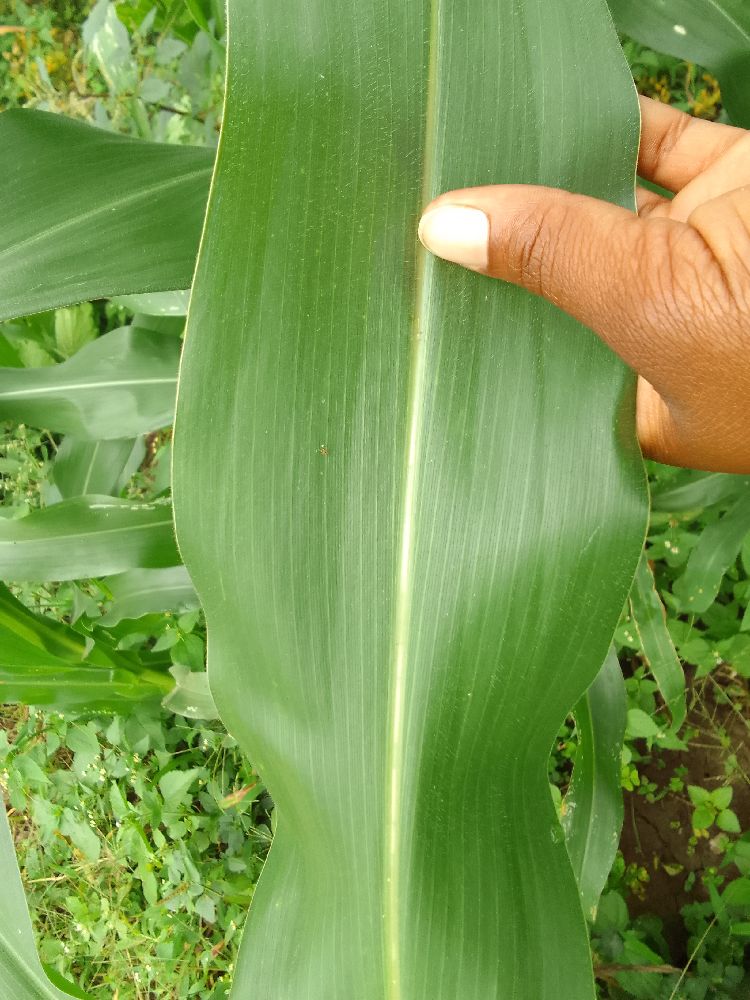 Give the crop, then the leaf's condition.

maize, healthy
